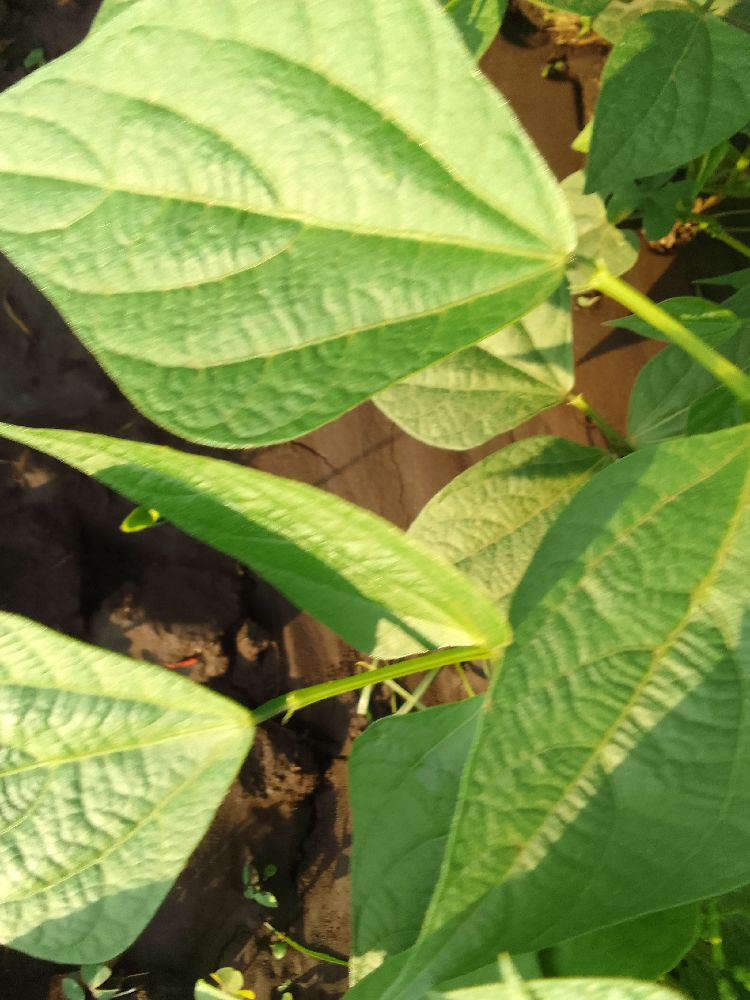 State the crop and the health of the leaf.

common bean, healthy
